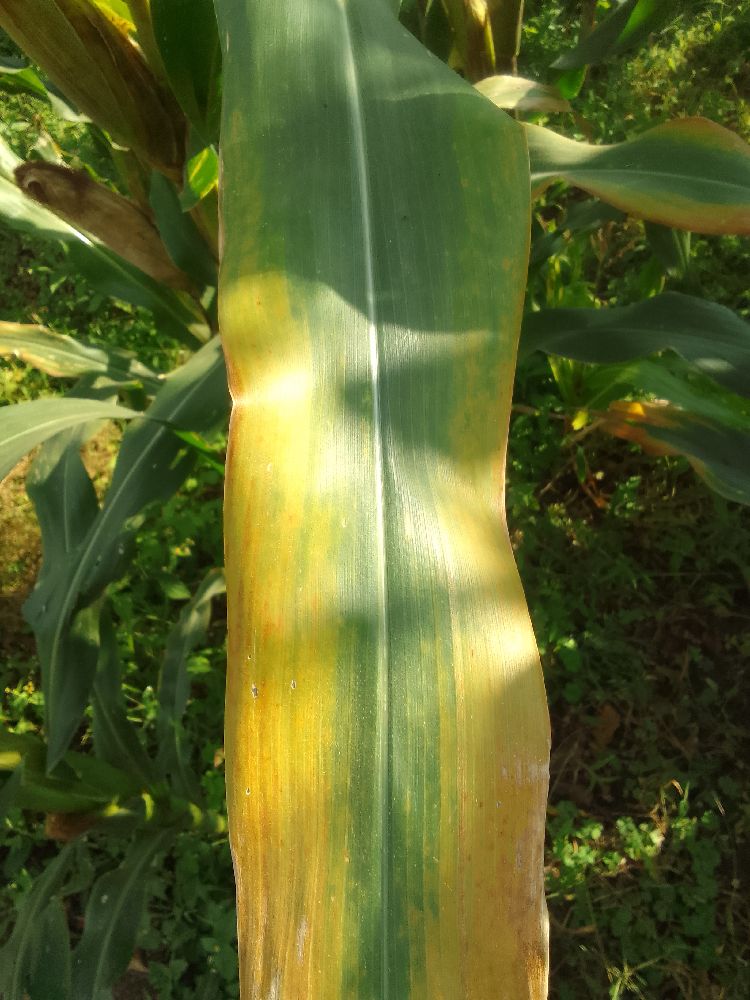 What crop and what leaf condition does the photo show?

maize, maize lethal necrosis
